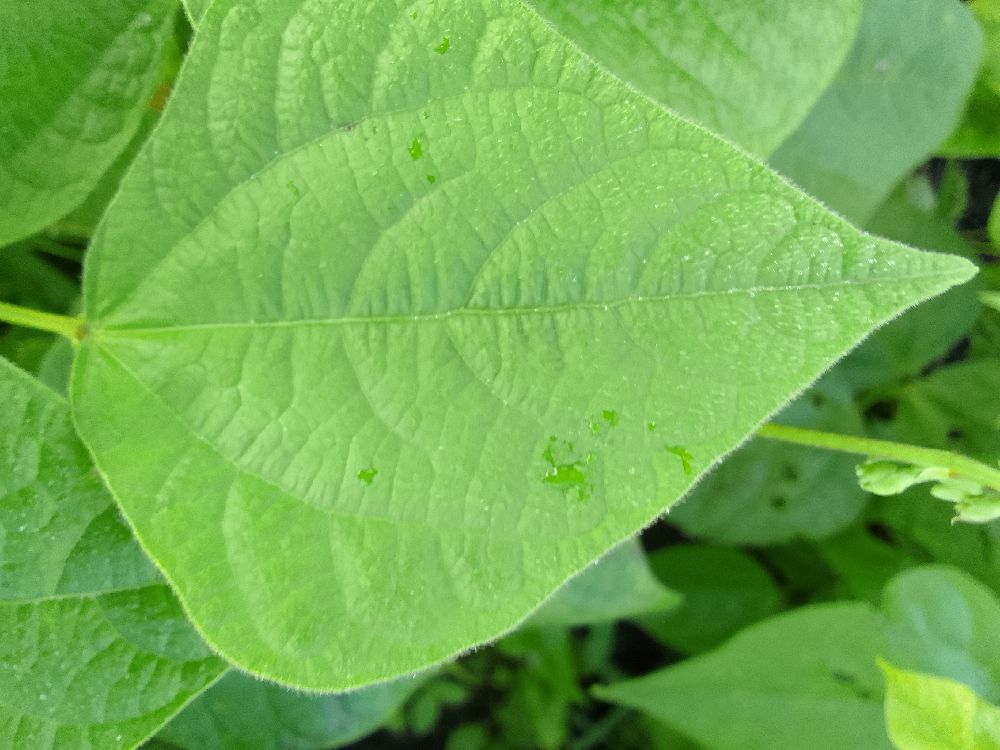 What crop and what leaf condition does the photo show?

common bean, healthy
